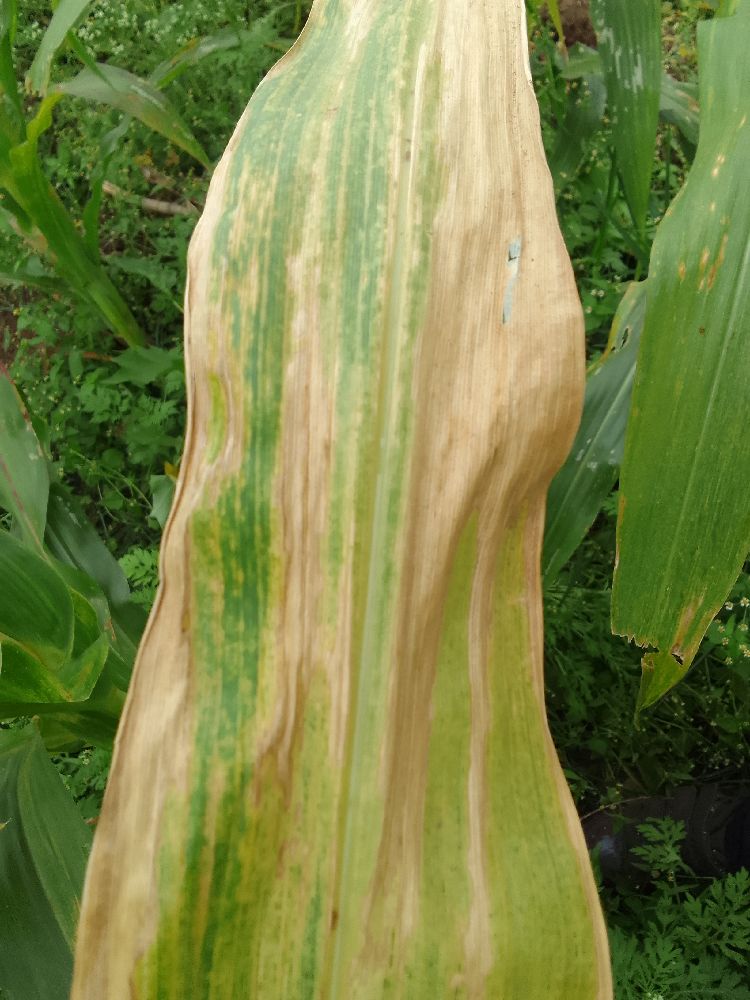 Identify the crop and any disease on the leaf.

maize, maize lethal necrosis
